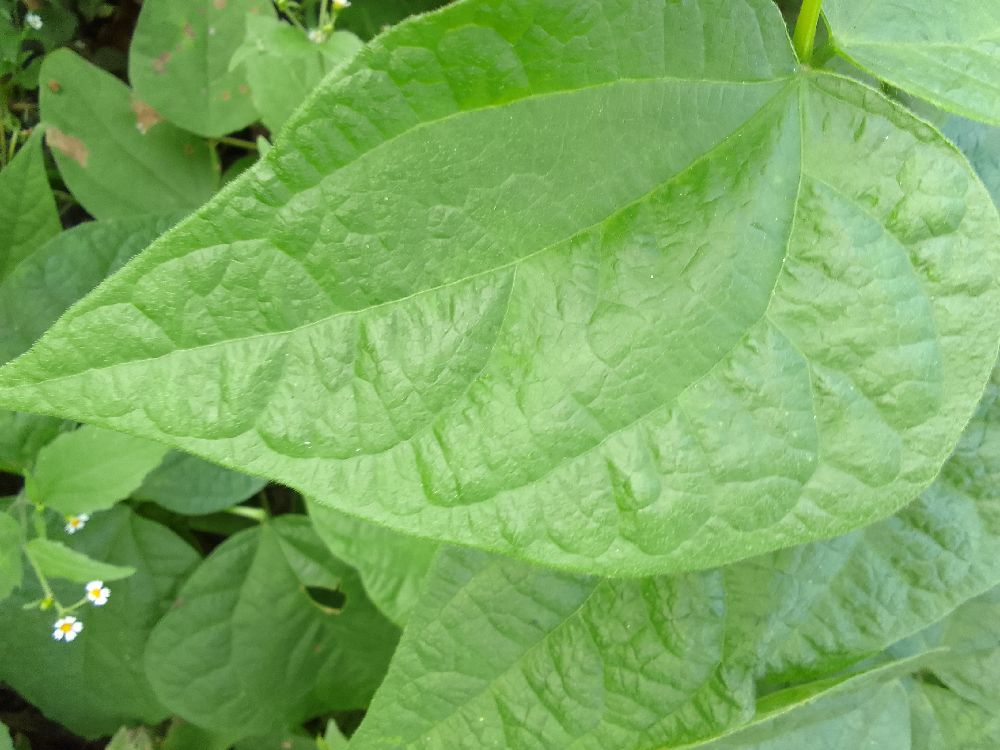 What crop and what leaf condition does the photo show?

common bean, healthy
